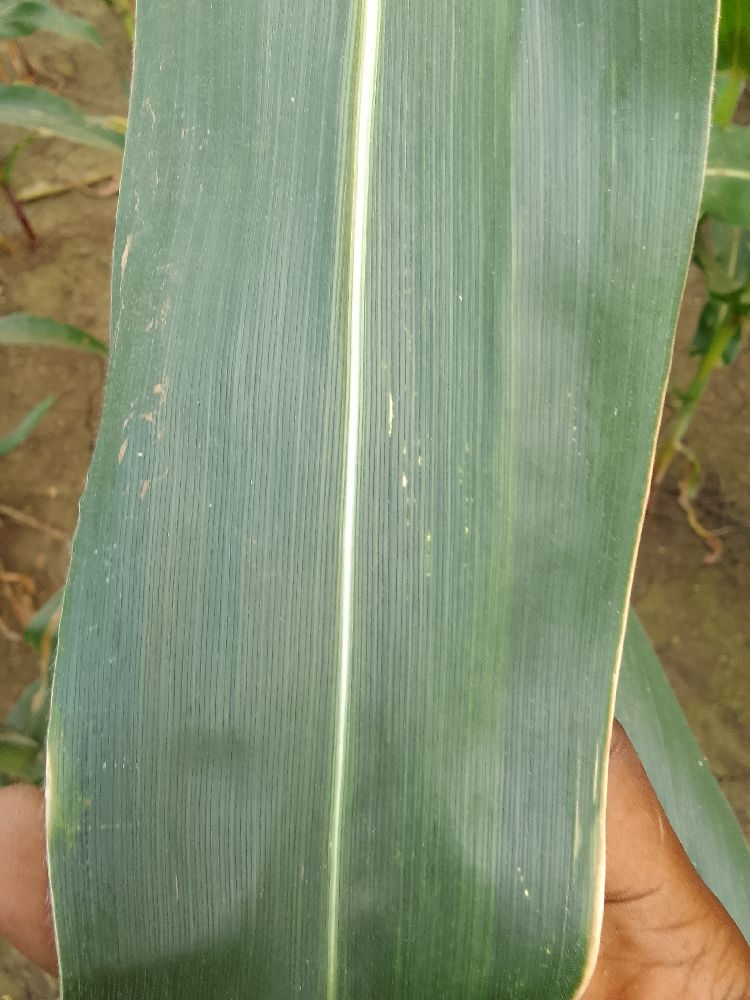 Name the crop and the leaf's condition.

maize, healthy
